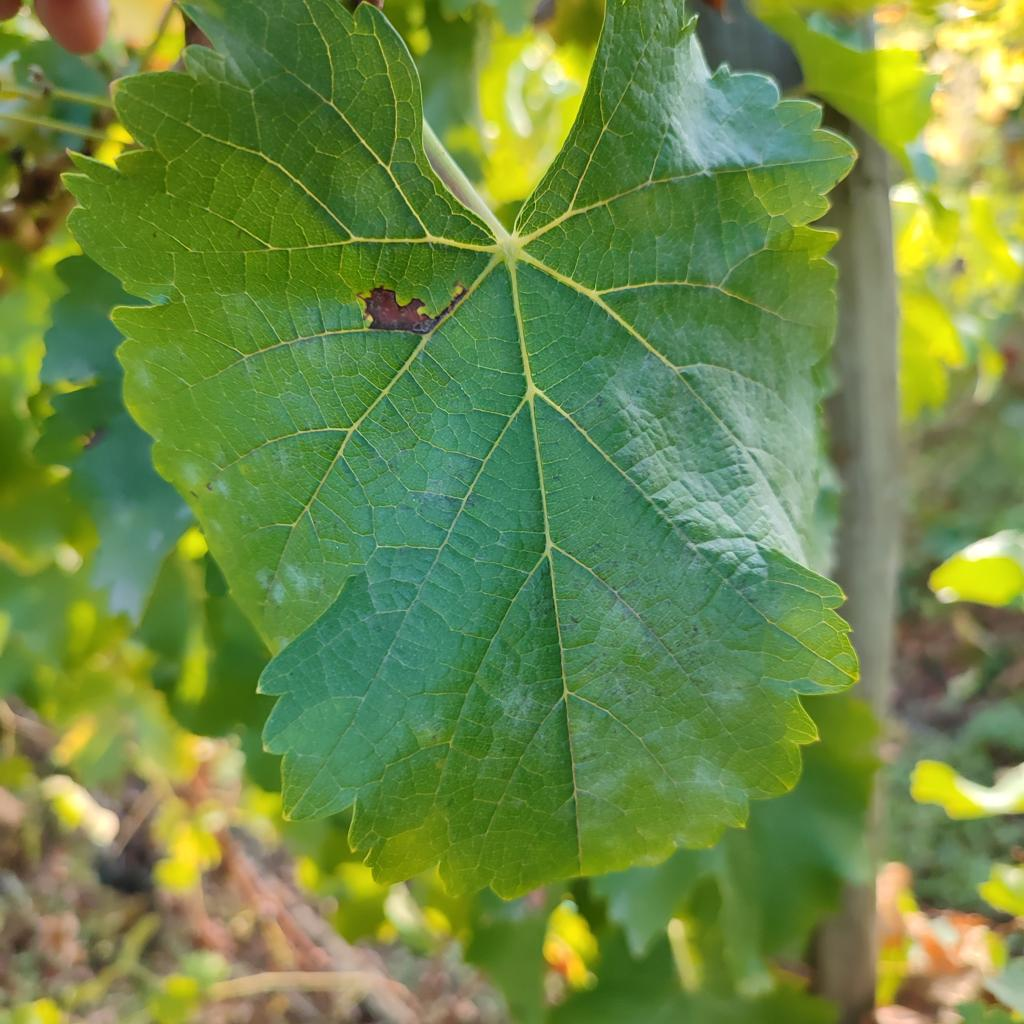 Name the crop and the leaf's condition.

grapevine, powdery mildew
